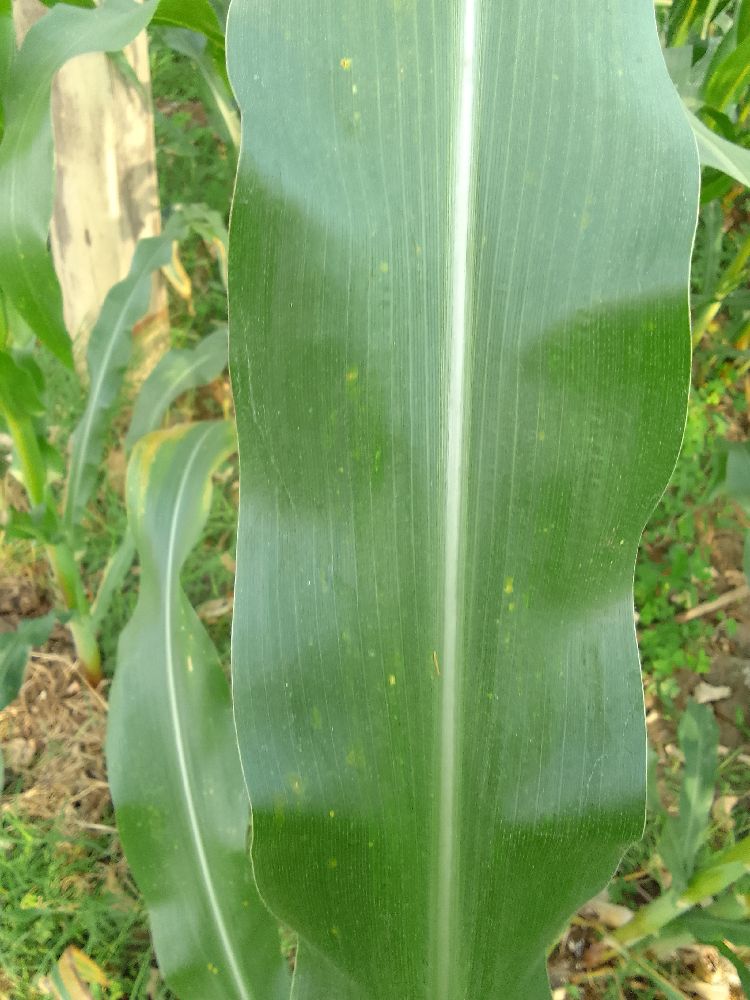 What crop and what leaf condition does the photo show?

maize, healthy
